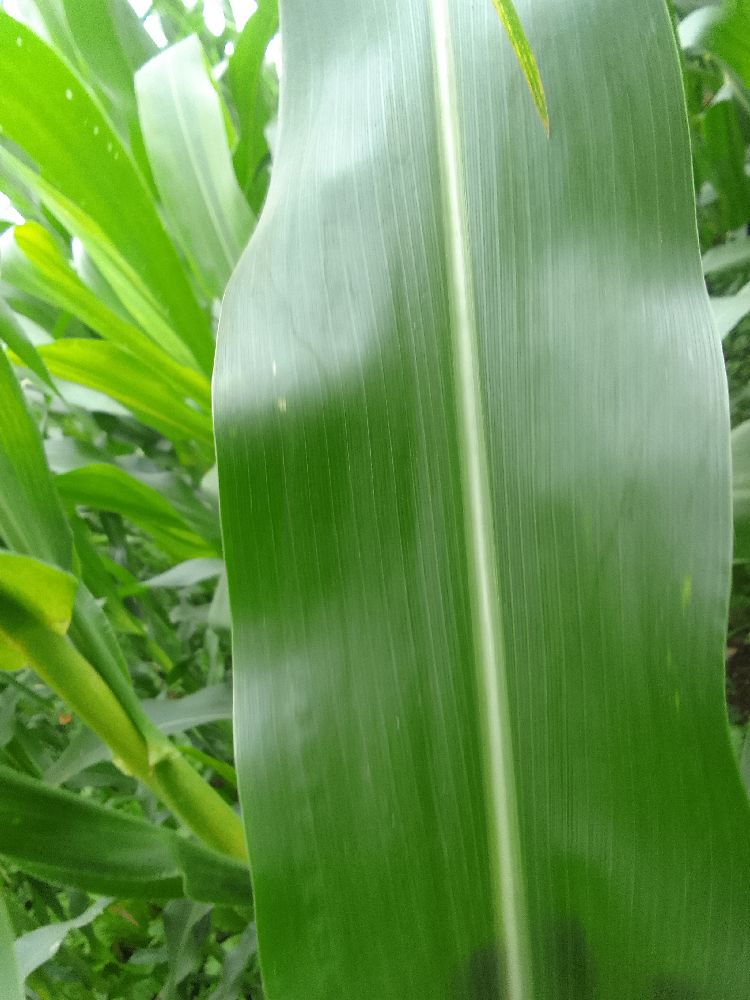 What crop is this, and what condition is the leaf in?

maize, healthy
